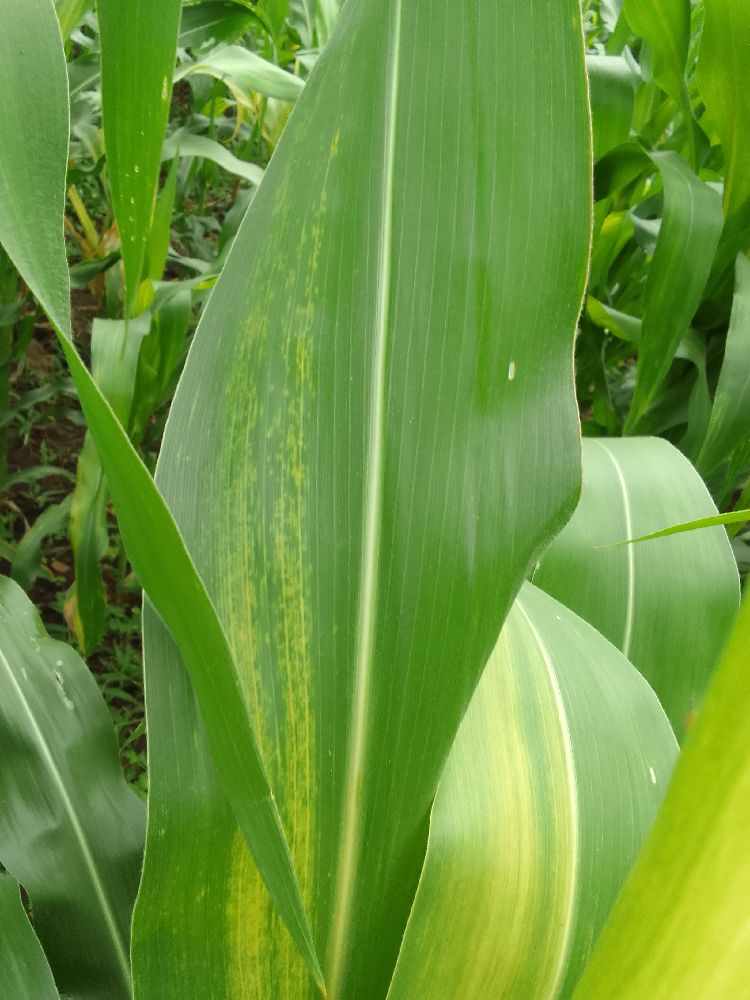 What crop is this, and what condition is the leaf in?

maize, maize lethal necrosis
